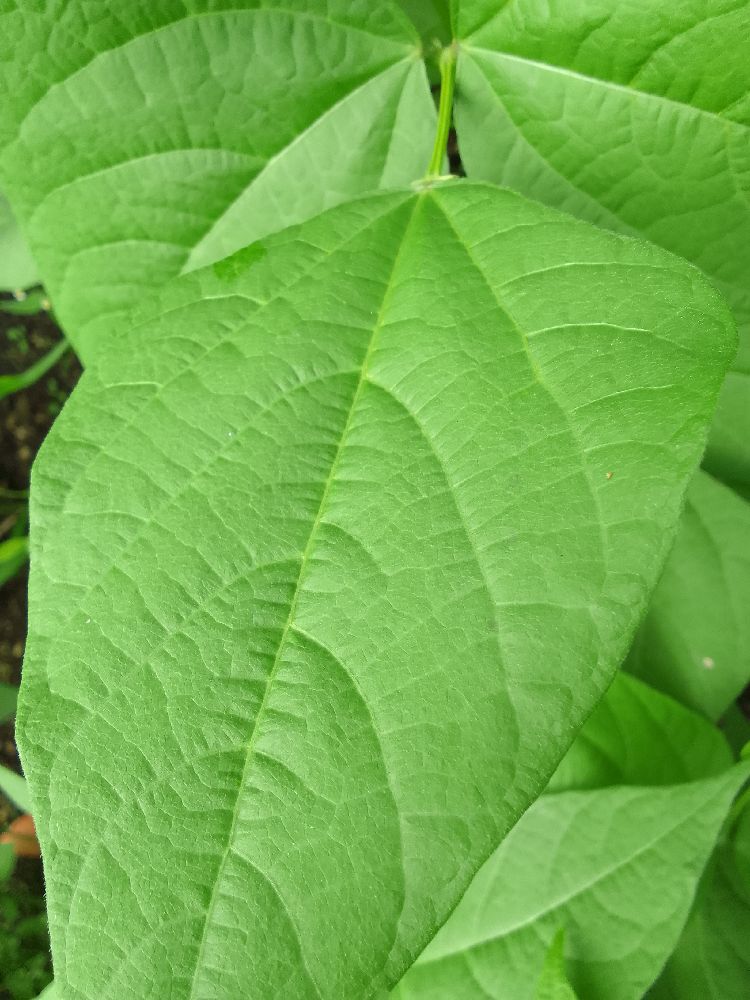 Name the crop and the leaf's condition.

common bean, healthy
